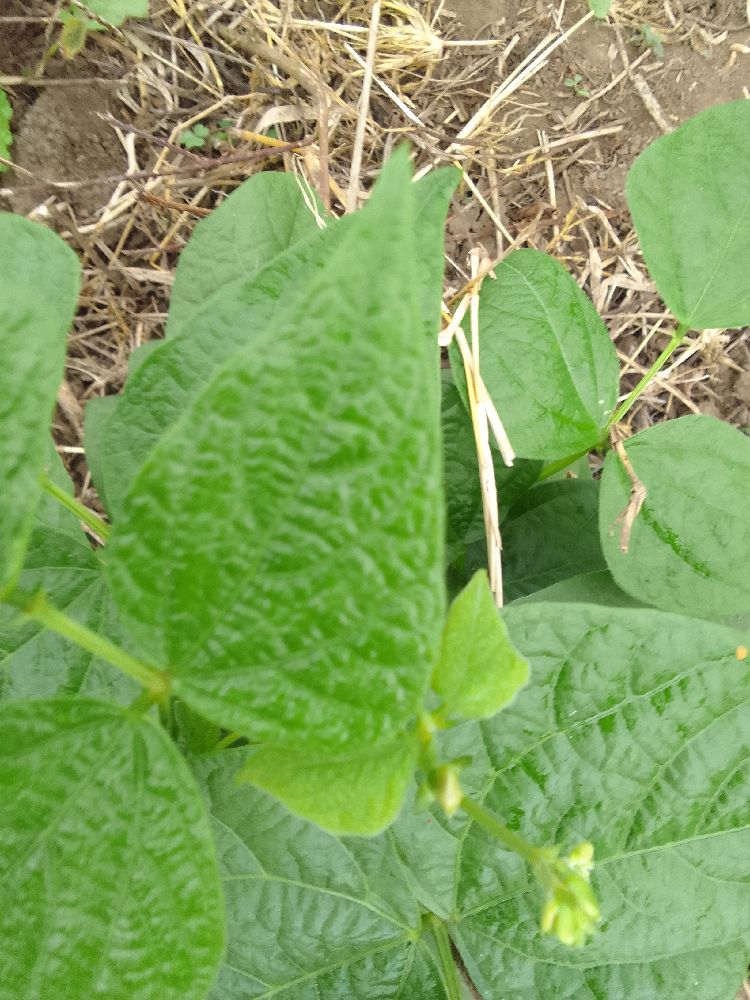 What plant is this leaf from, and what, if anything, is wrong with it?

common bean, healthy
